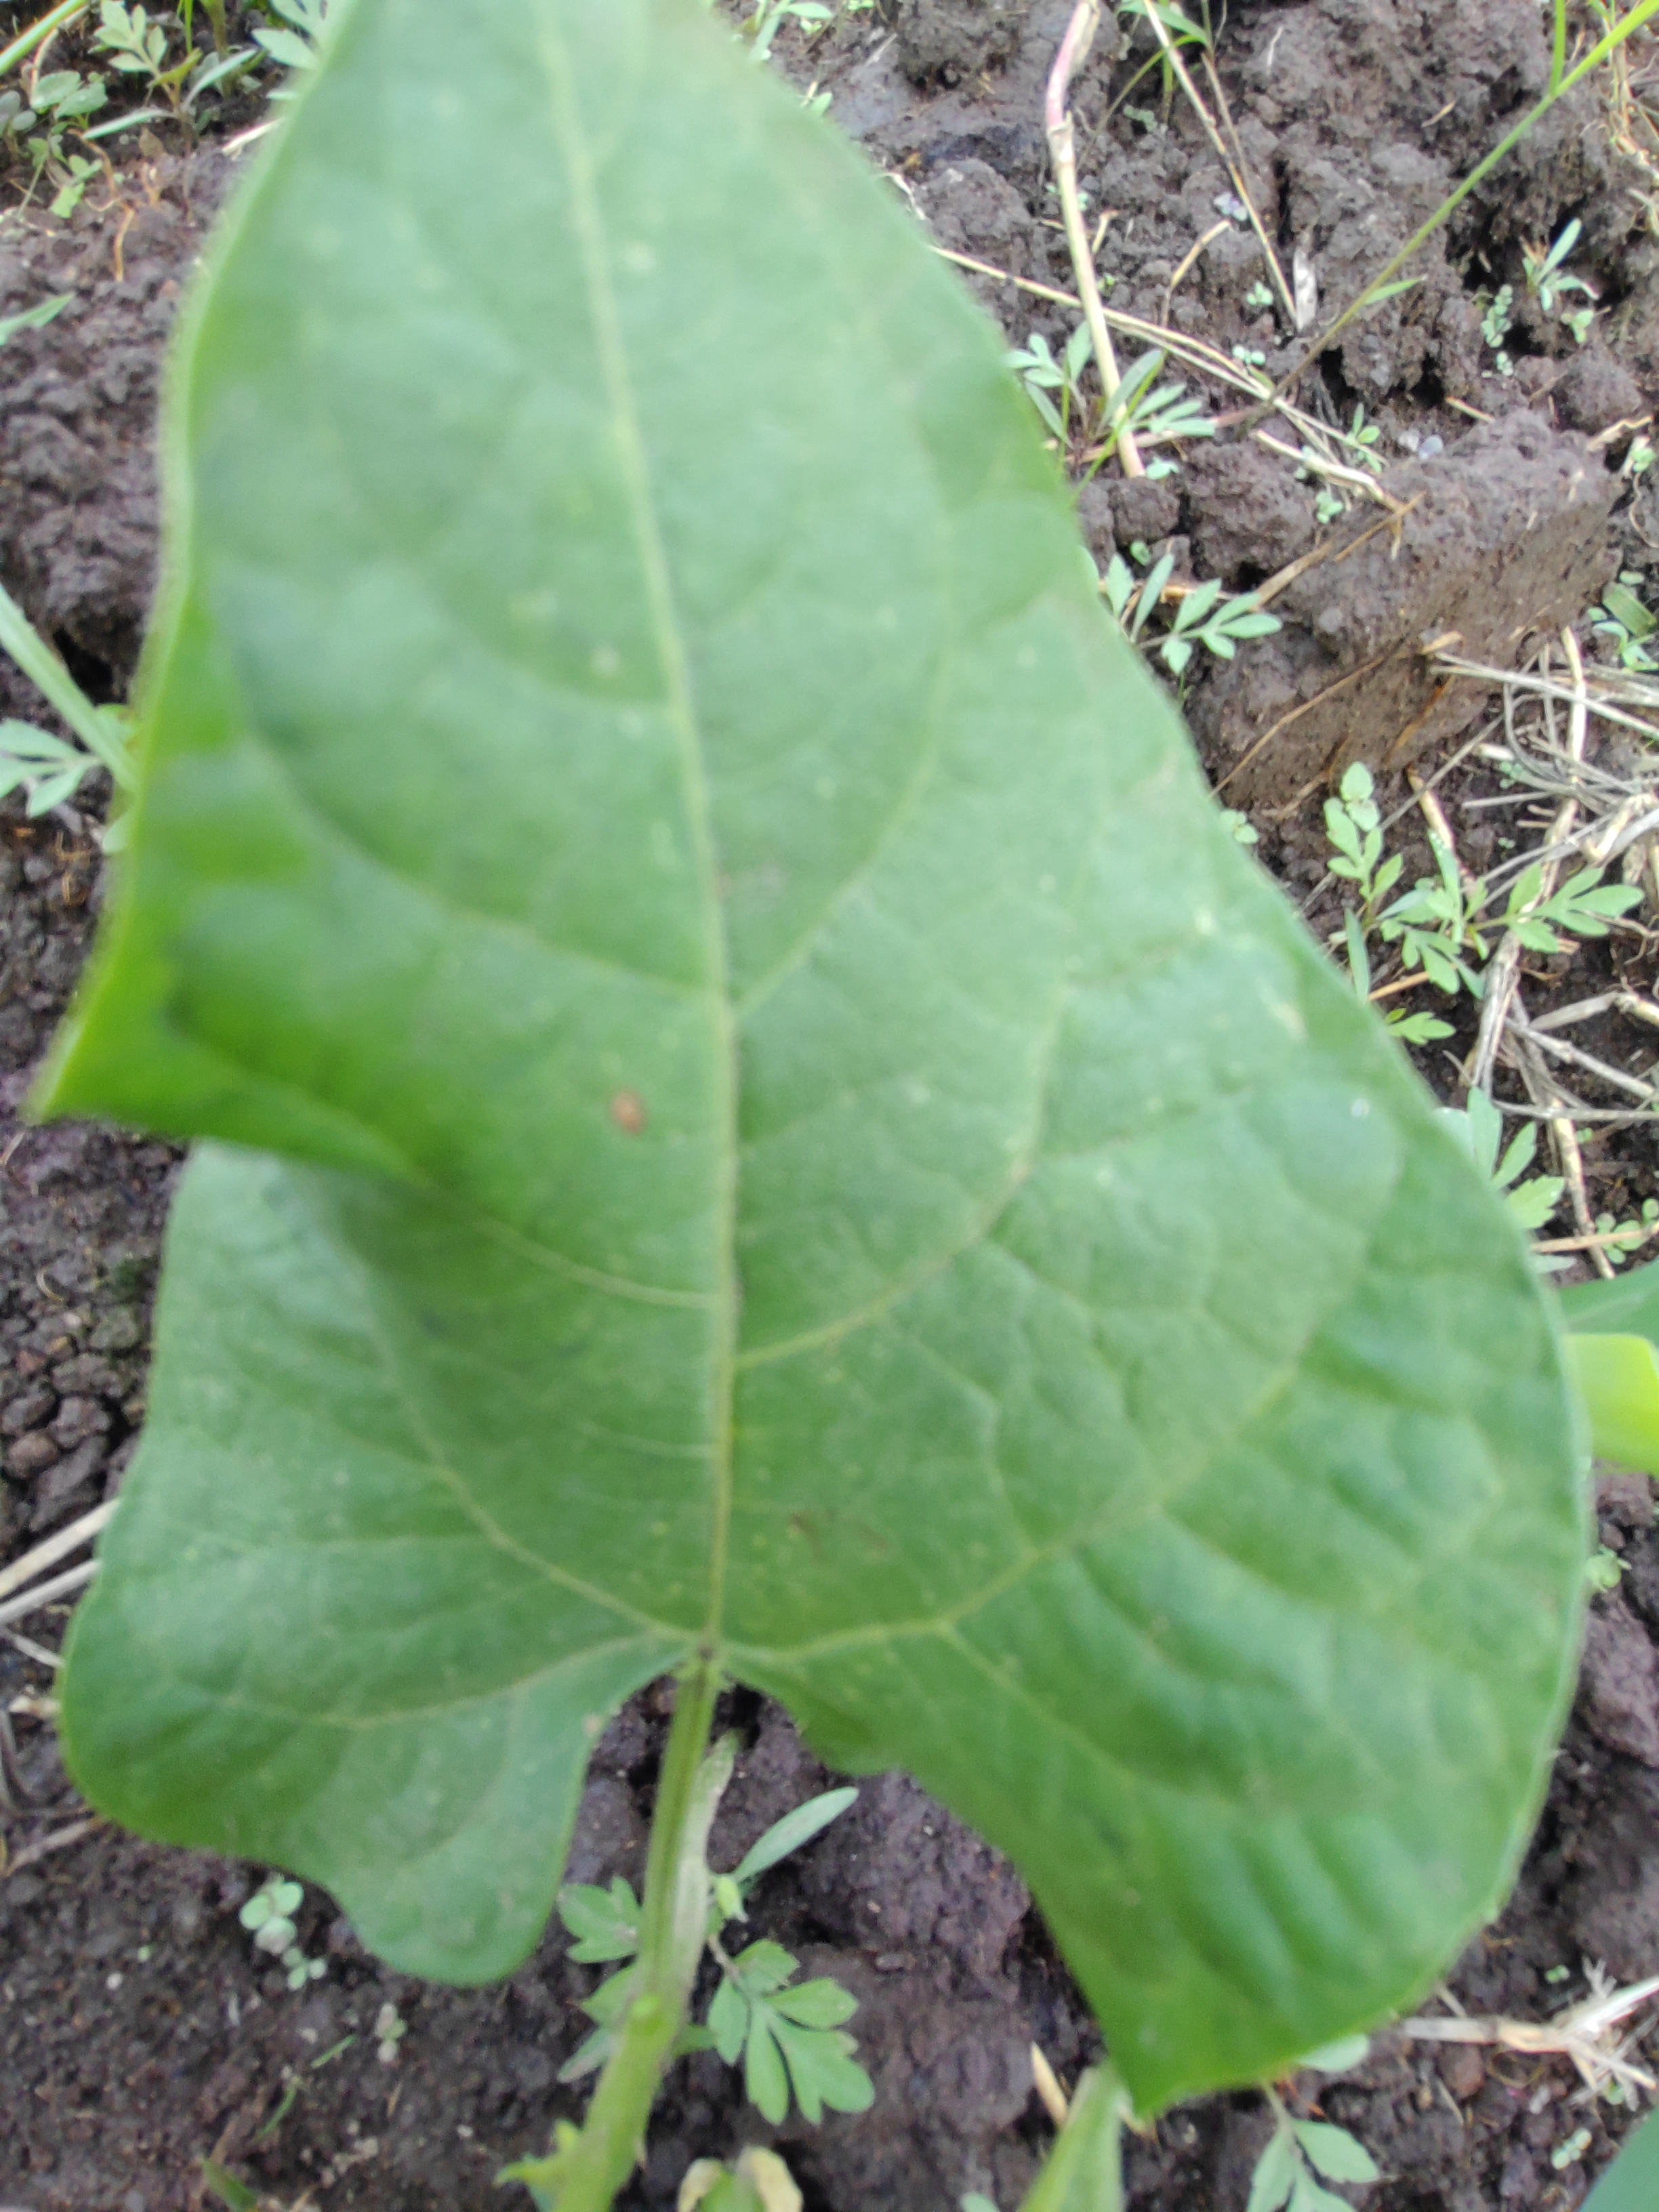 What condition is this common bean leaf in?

healthy
